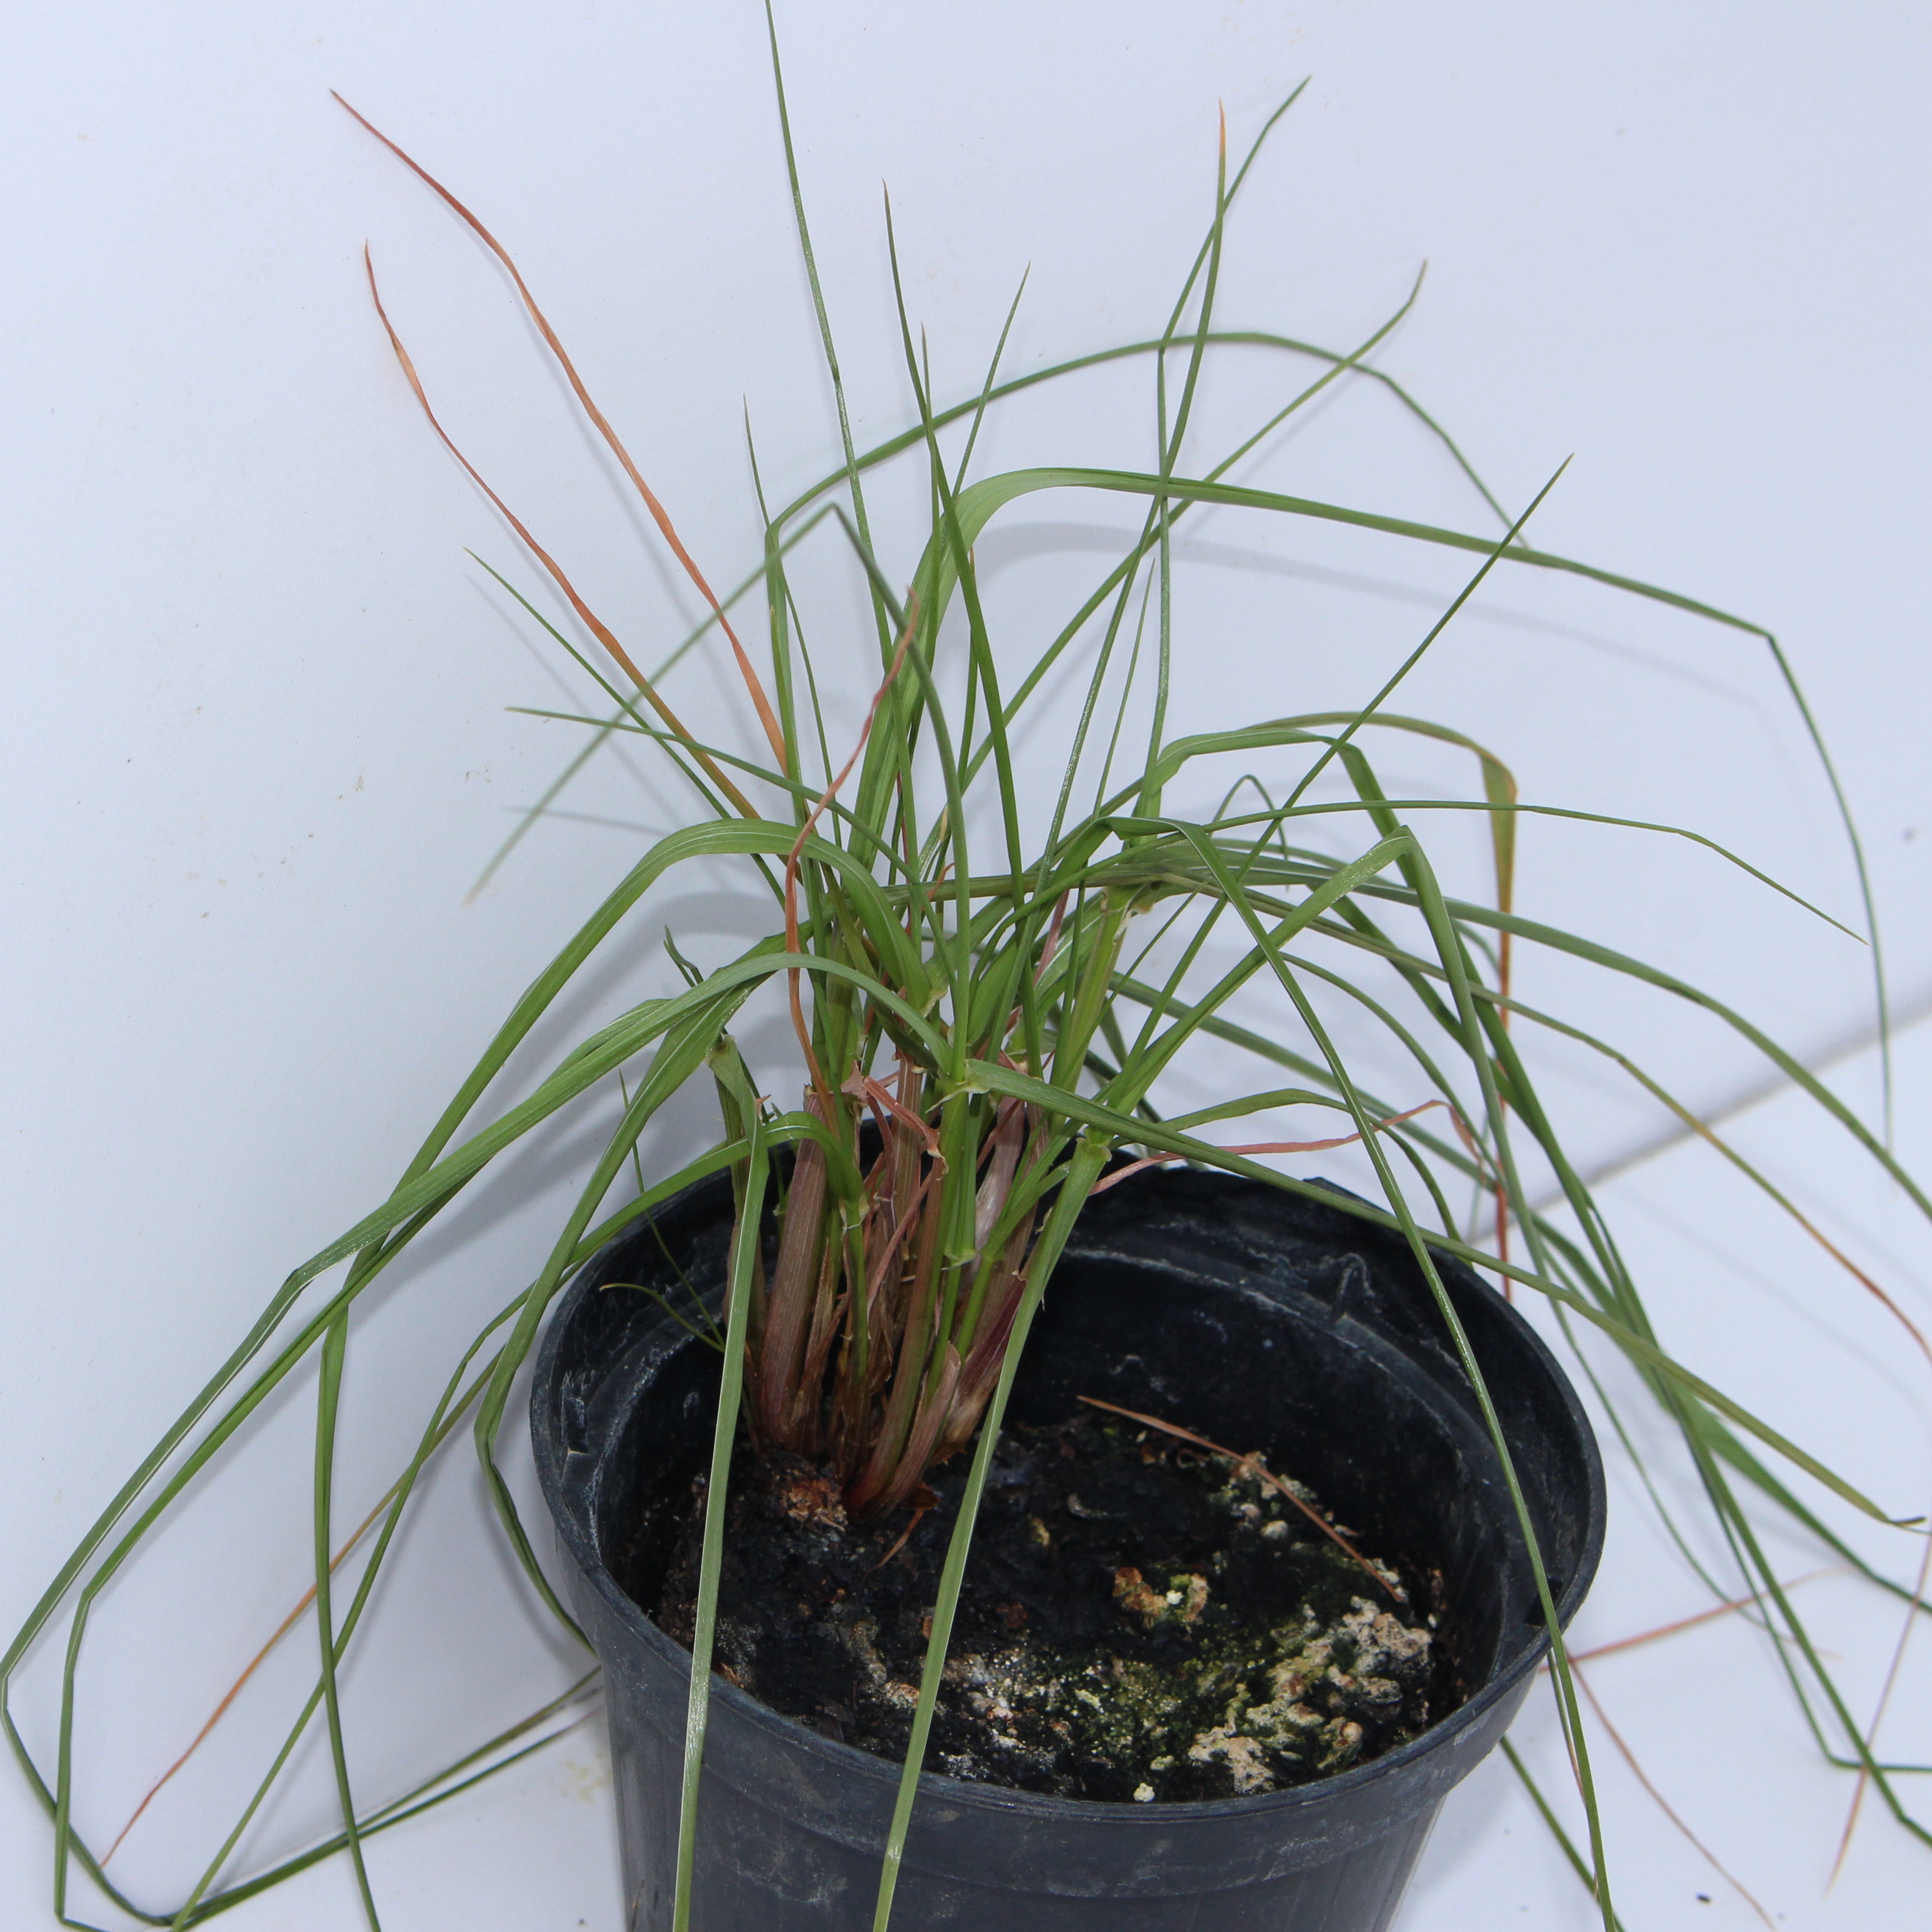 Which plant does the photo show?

Lolium multiflorum
